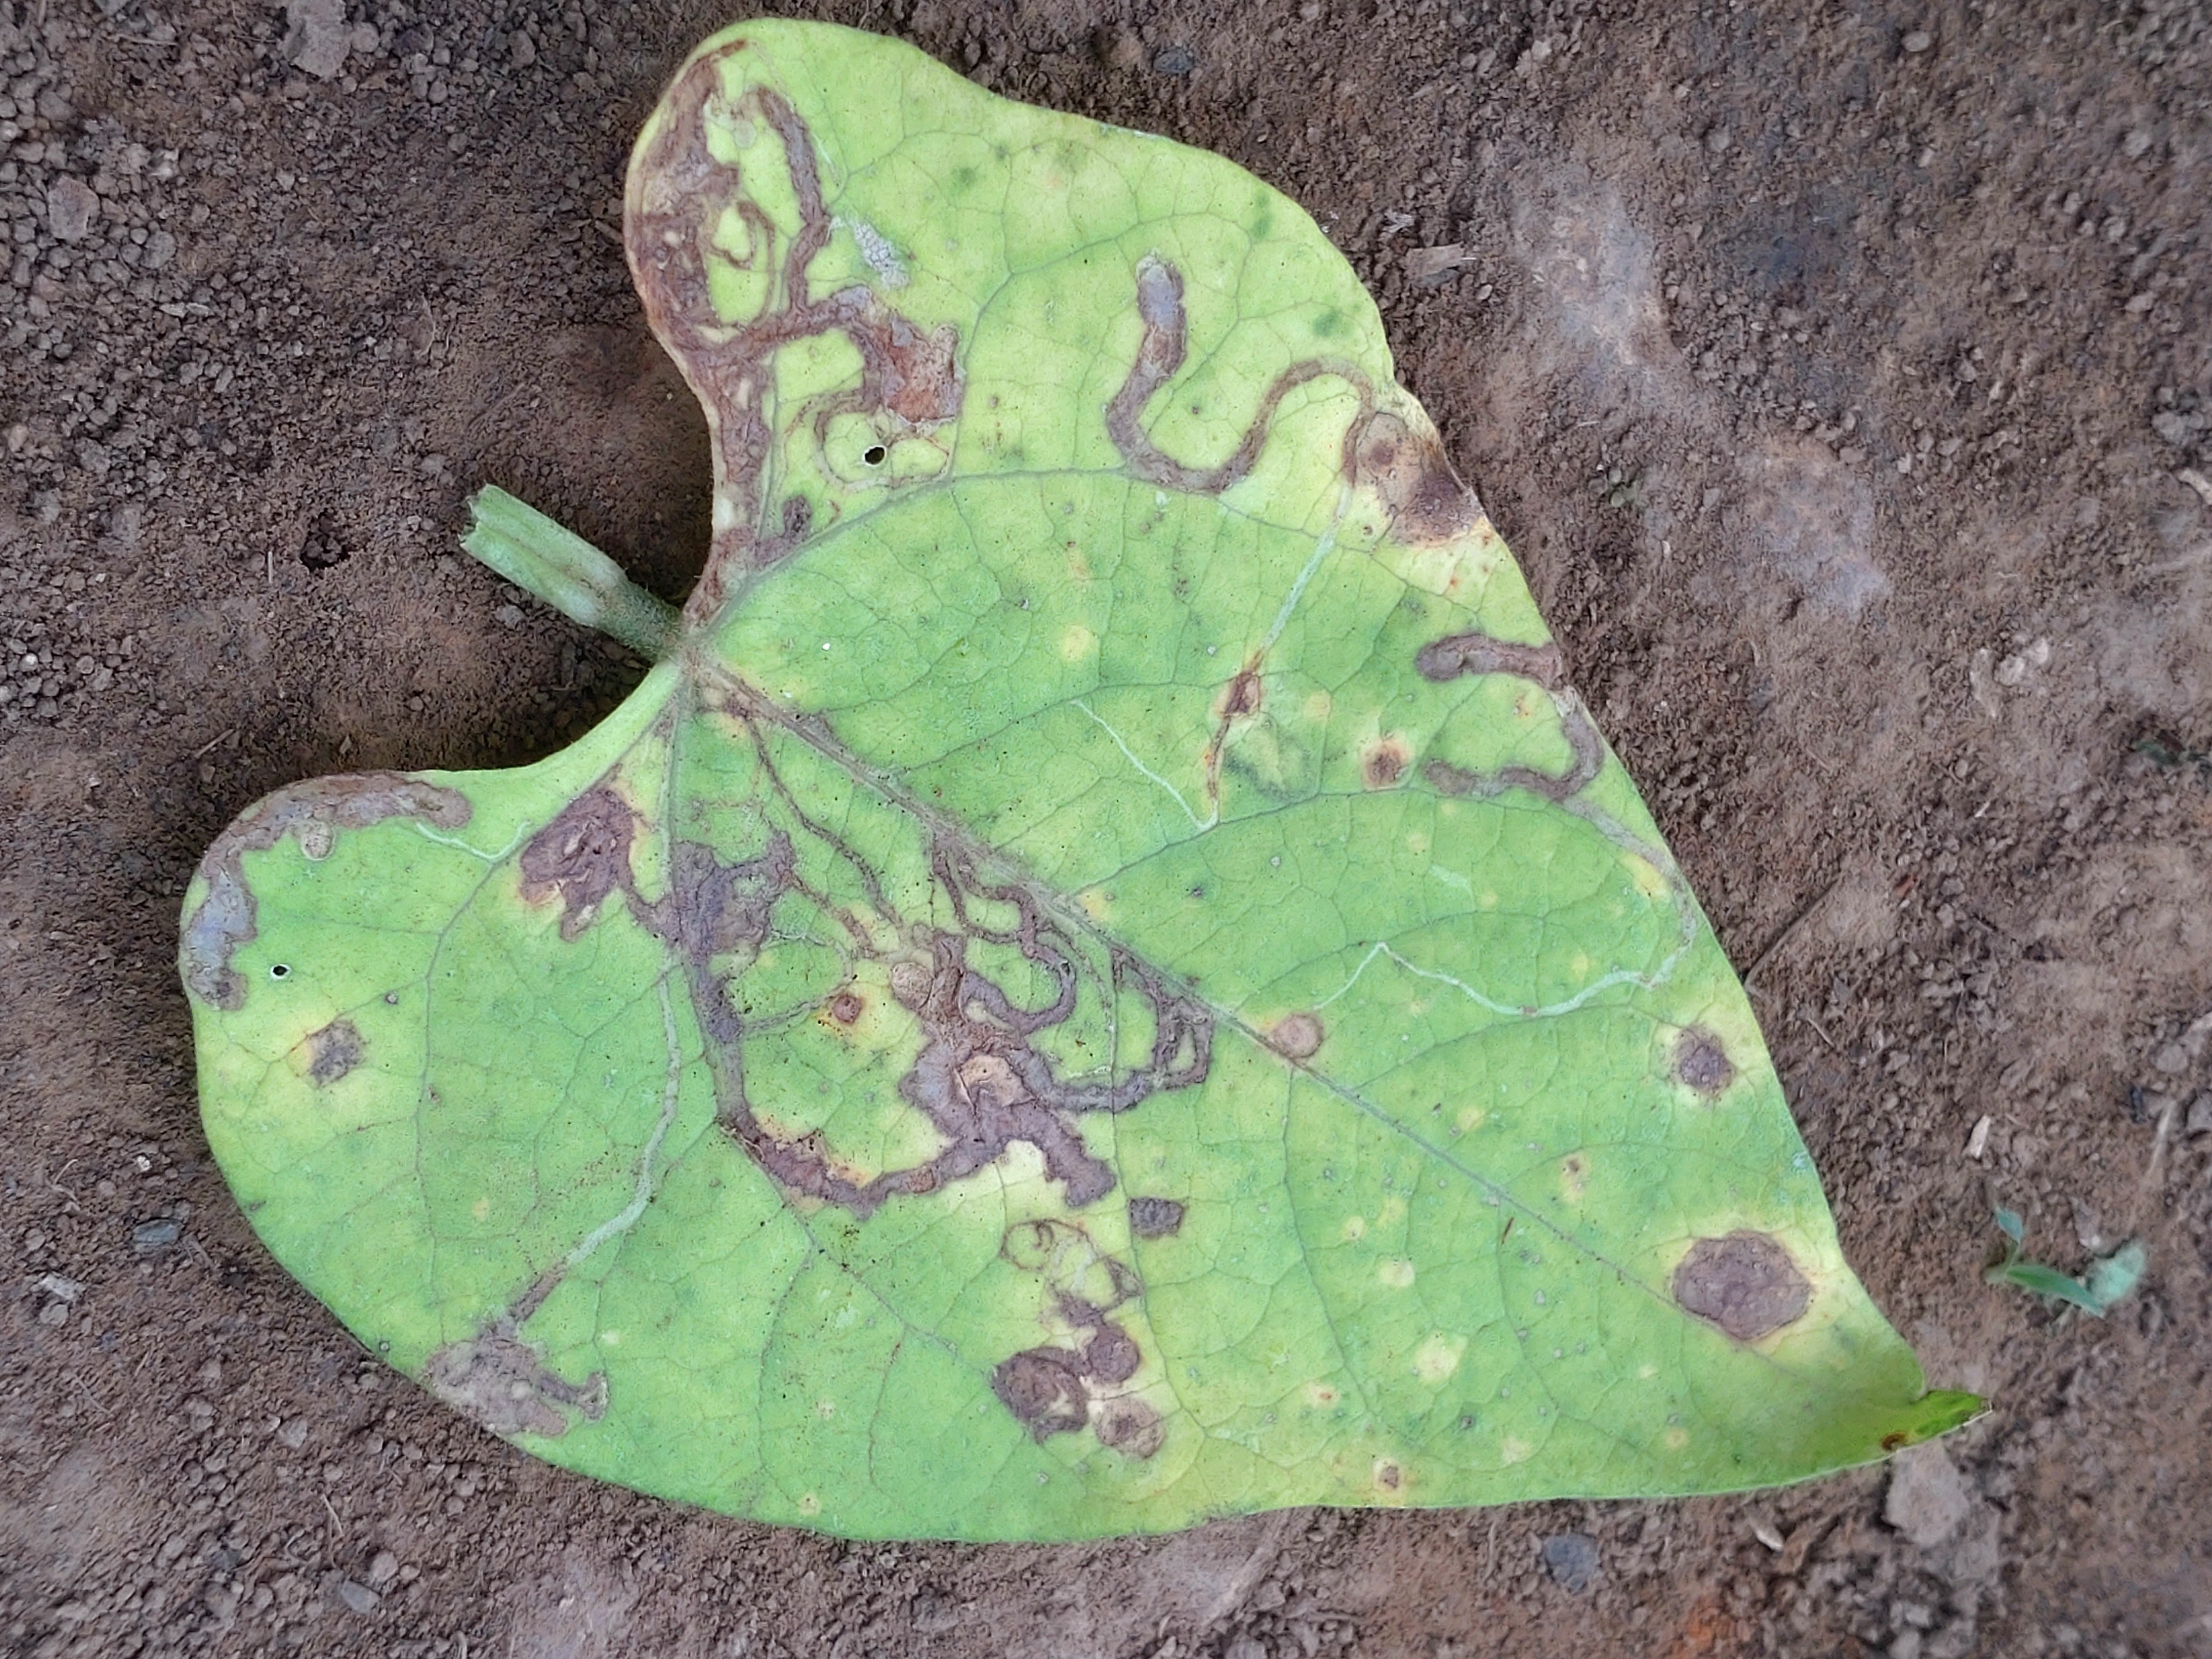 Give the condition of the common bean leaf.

anthracnose
